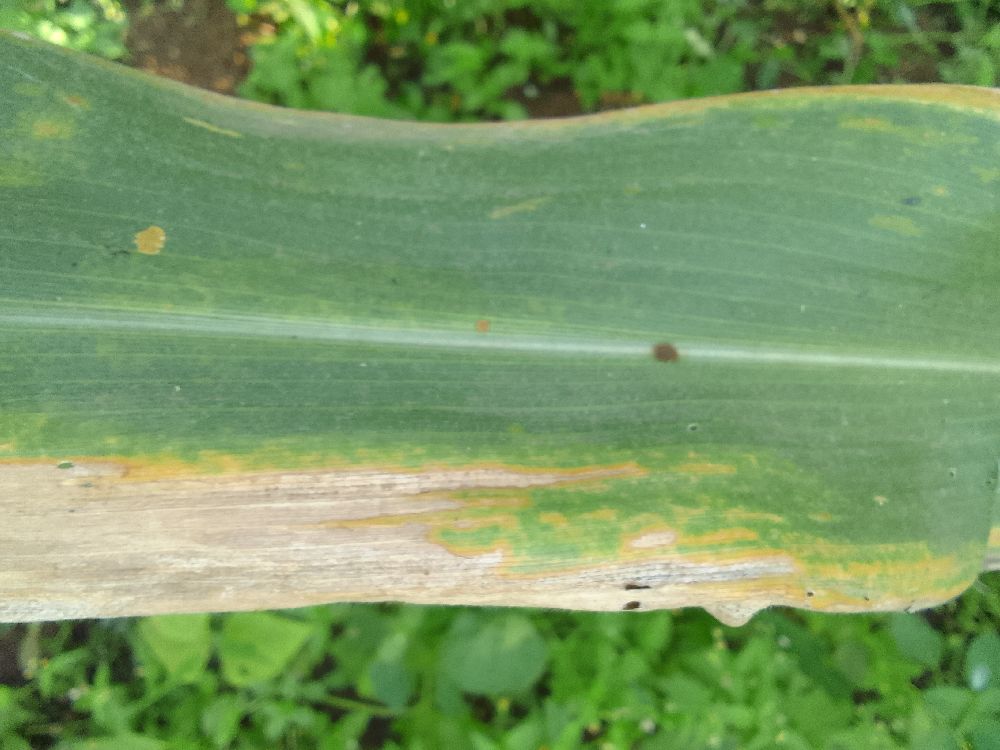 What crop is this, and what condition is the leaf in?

maize, maize lethal necrosis
